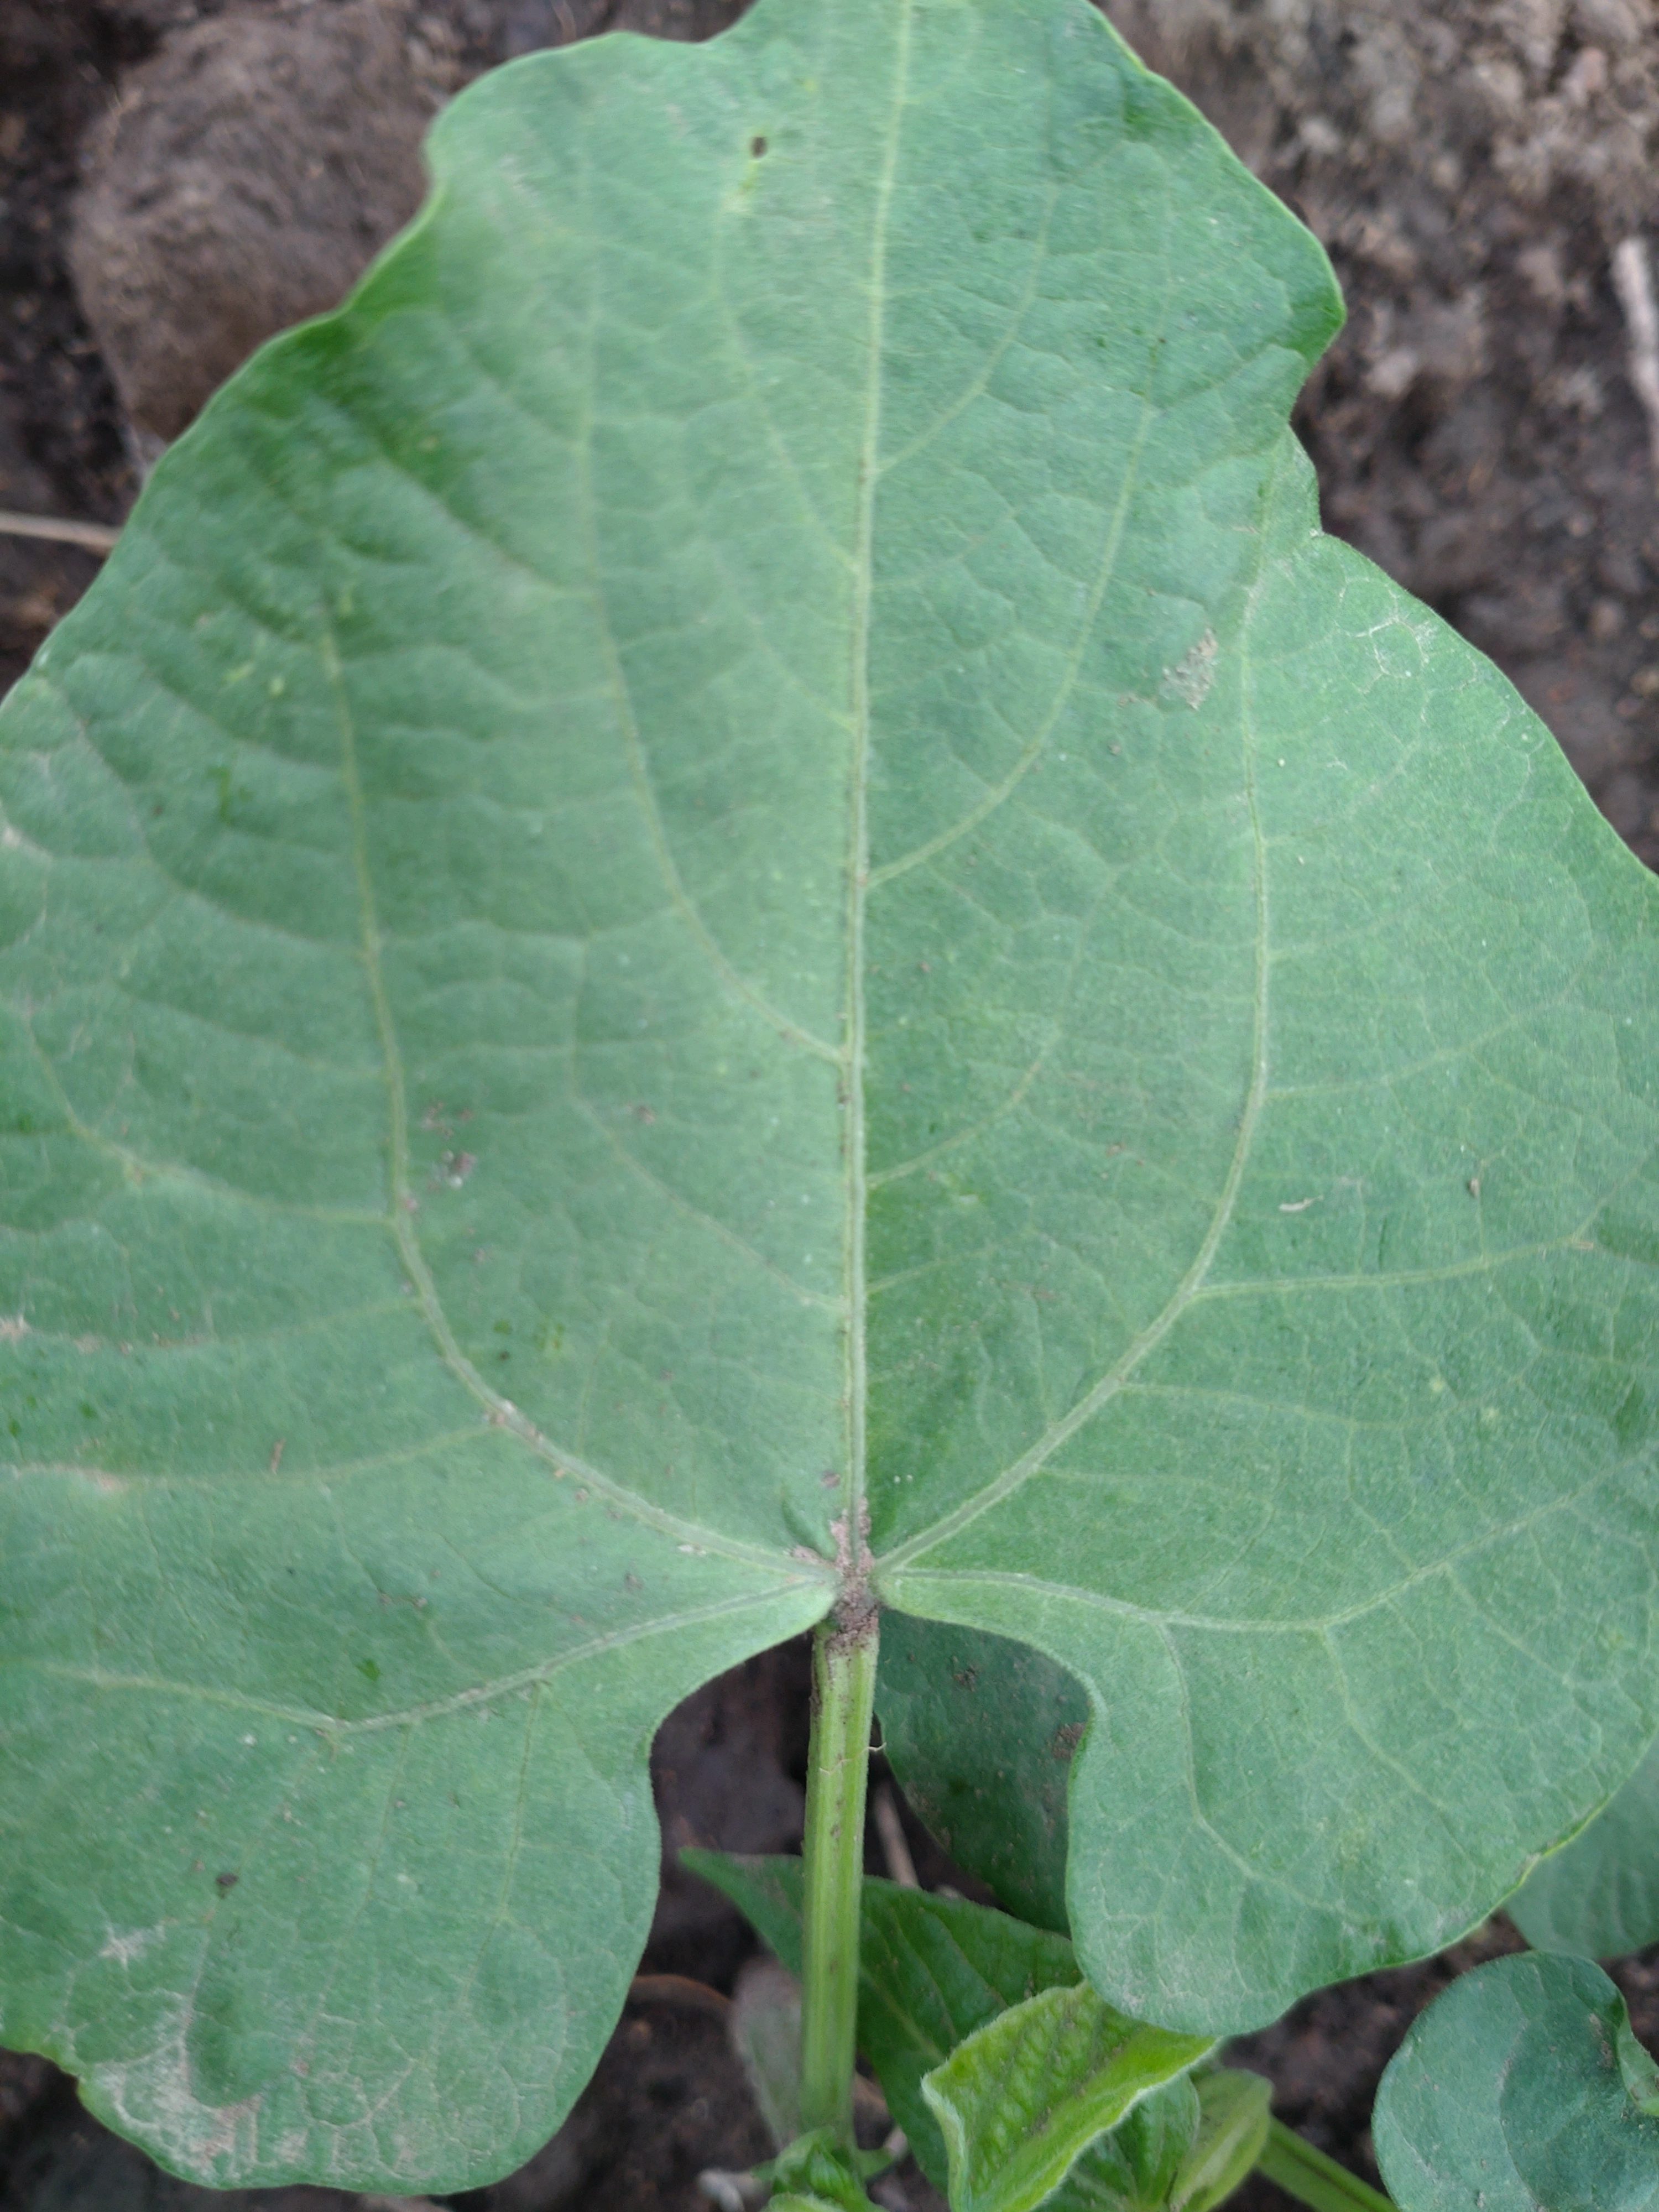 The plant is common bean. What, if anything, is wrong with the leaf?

healthy
